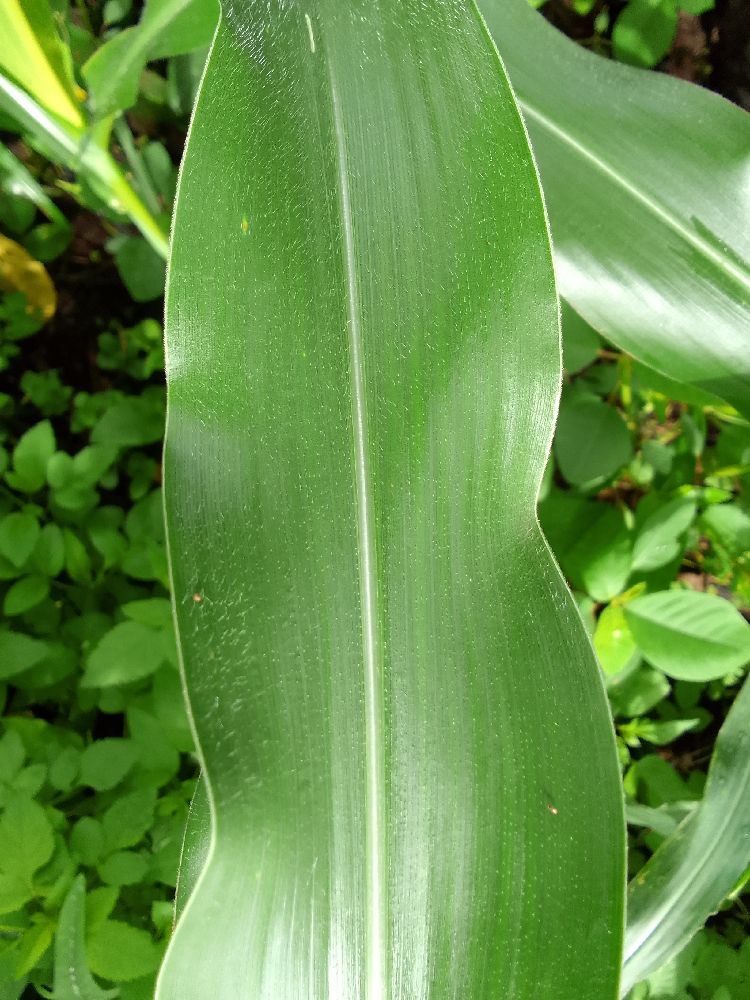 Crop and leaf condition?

maize, healthy
